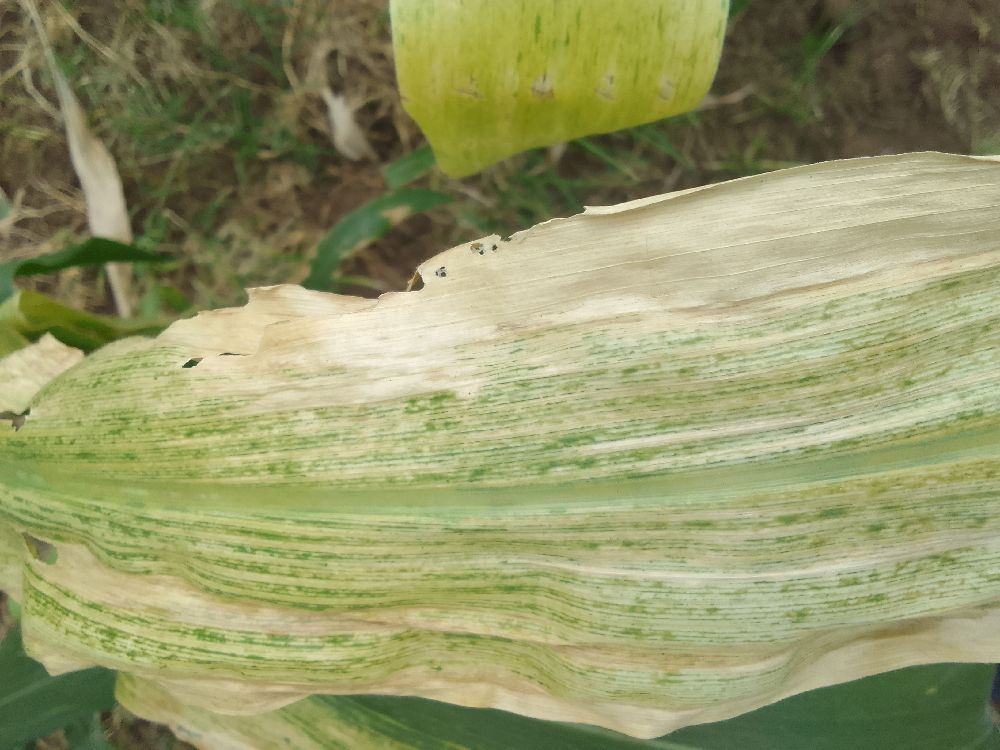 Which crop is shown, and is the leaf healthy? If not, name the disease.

maize, maize lethal necrosis
